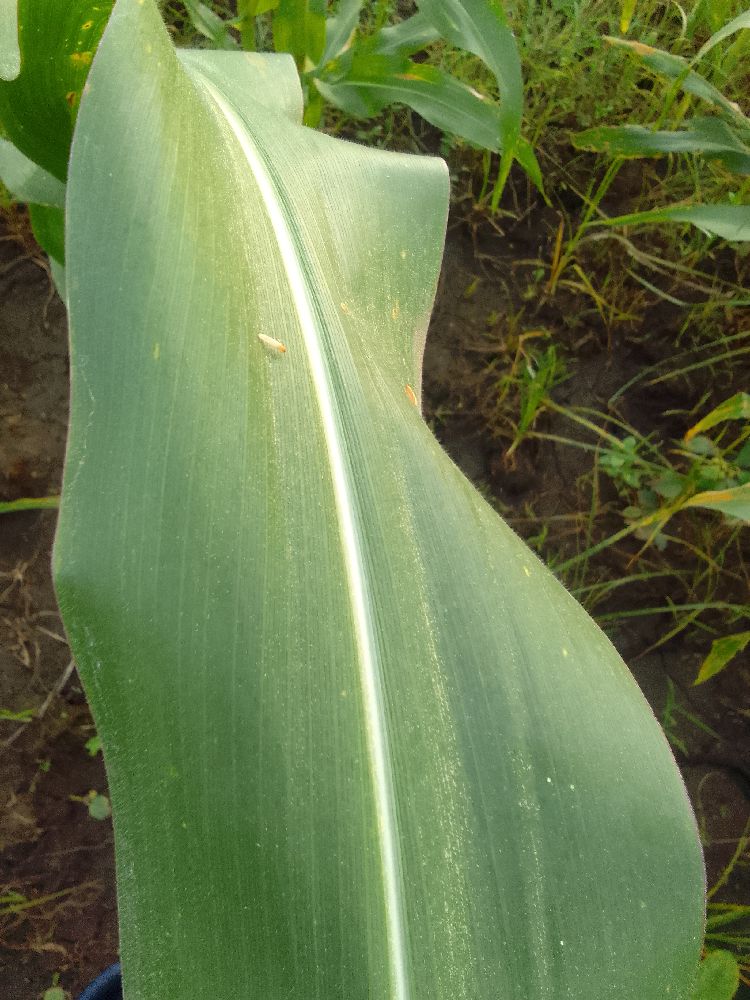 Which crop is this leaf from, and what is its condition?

maize, healthy
